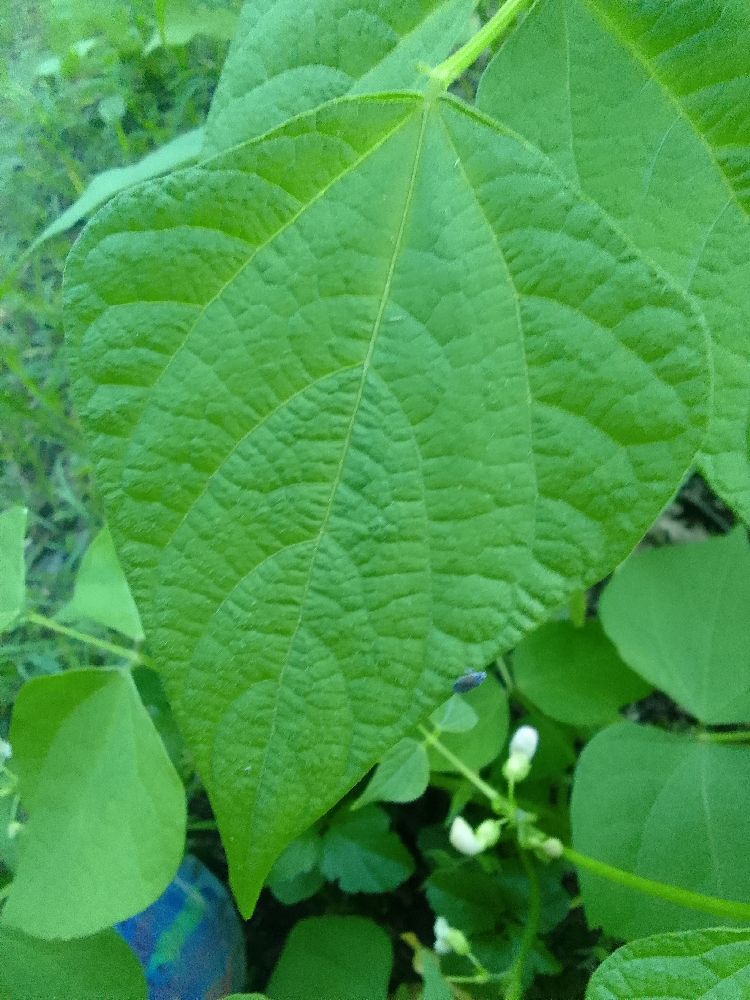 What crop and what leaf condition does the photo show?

common bean, healthy
